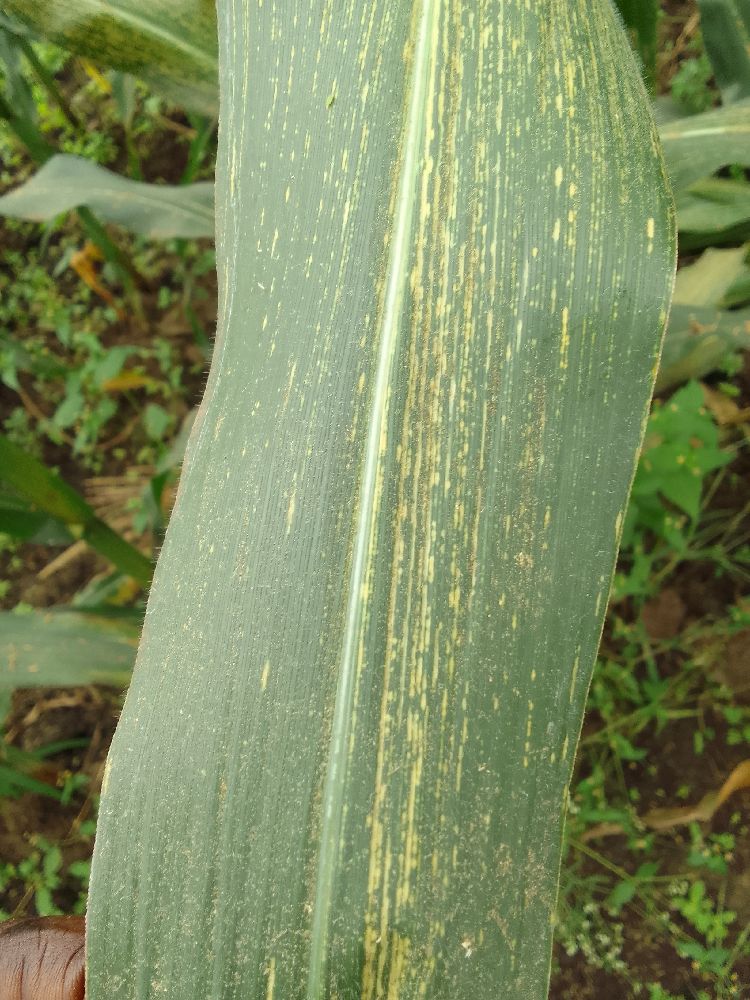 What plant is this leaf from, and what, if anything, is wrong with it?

maize, maize streak virus
